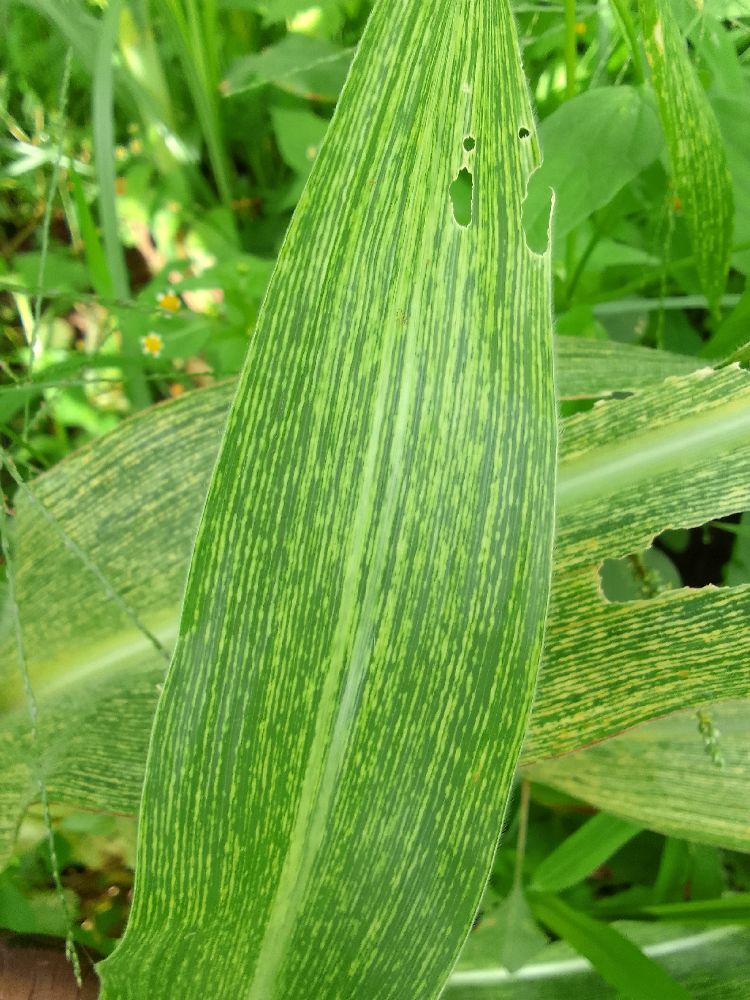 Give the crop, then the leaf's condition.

maize, maize streak virus
